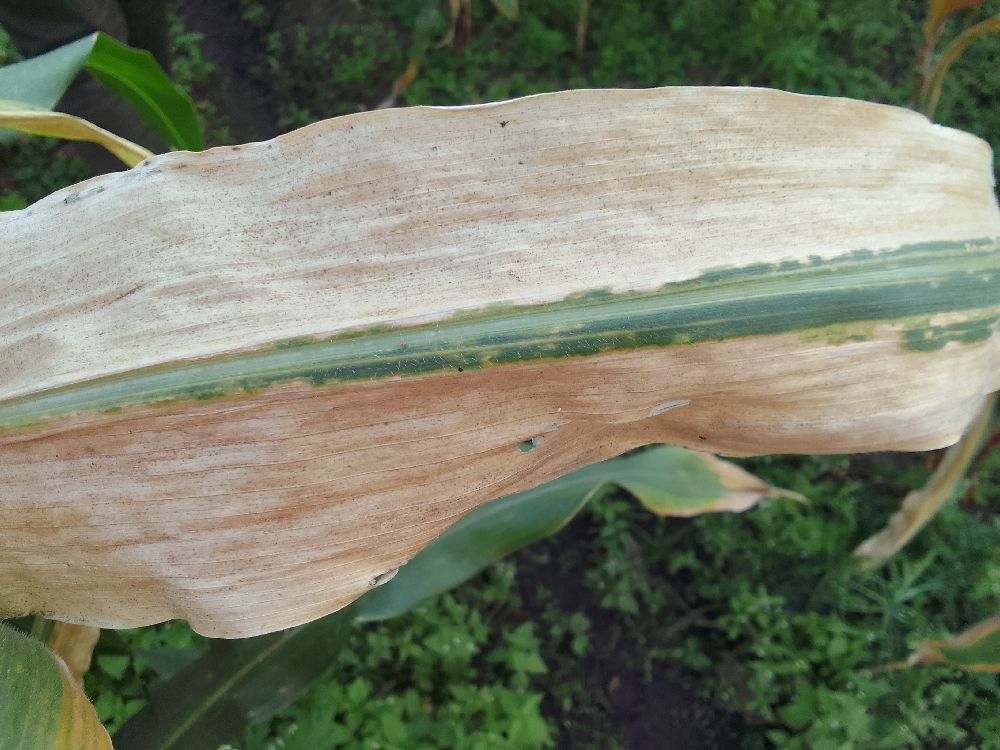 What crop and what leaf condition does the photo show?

maize, maize lethal necrosis
